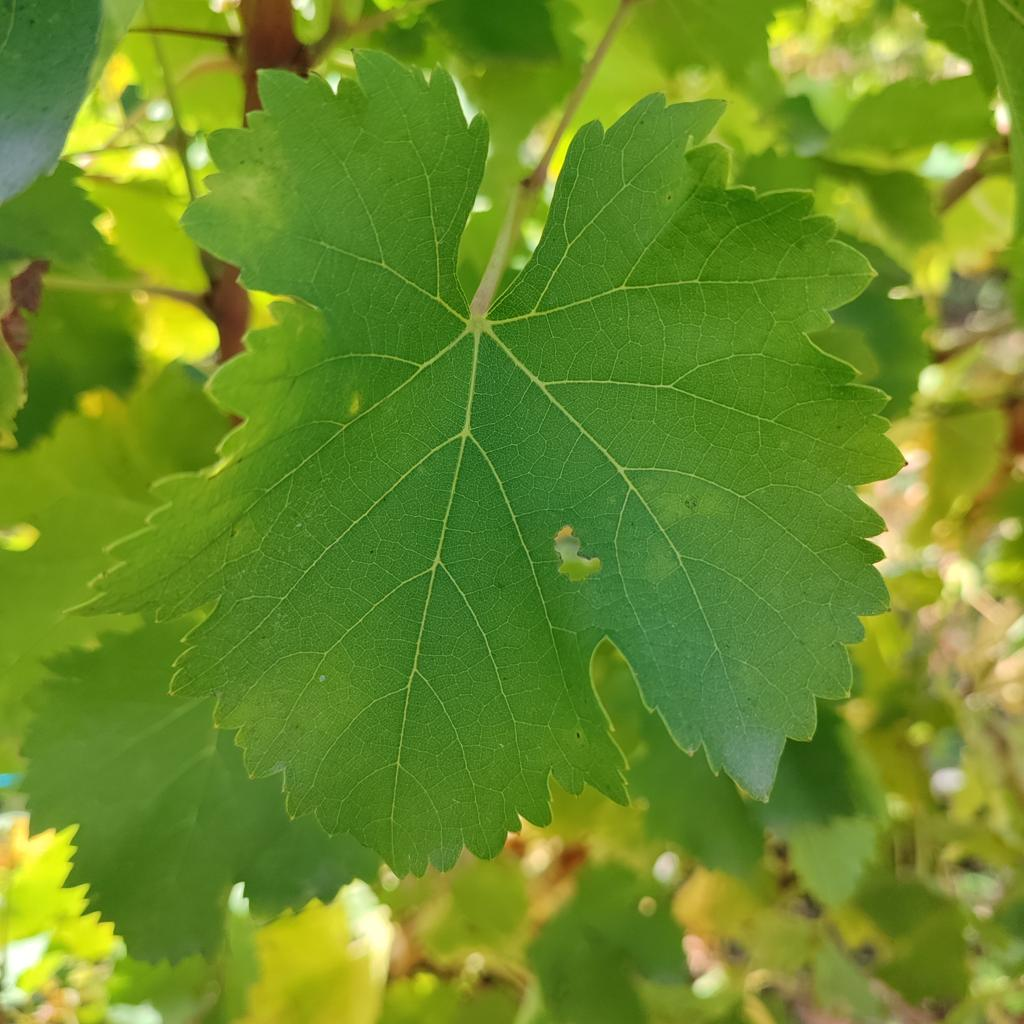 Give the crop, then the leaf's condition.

grapevine, powdery mildew
